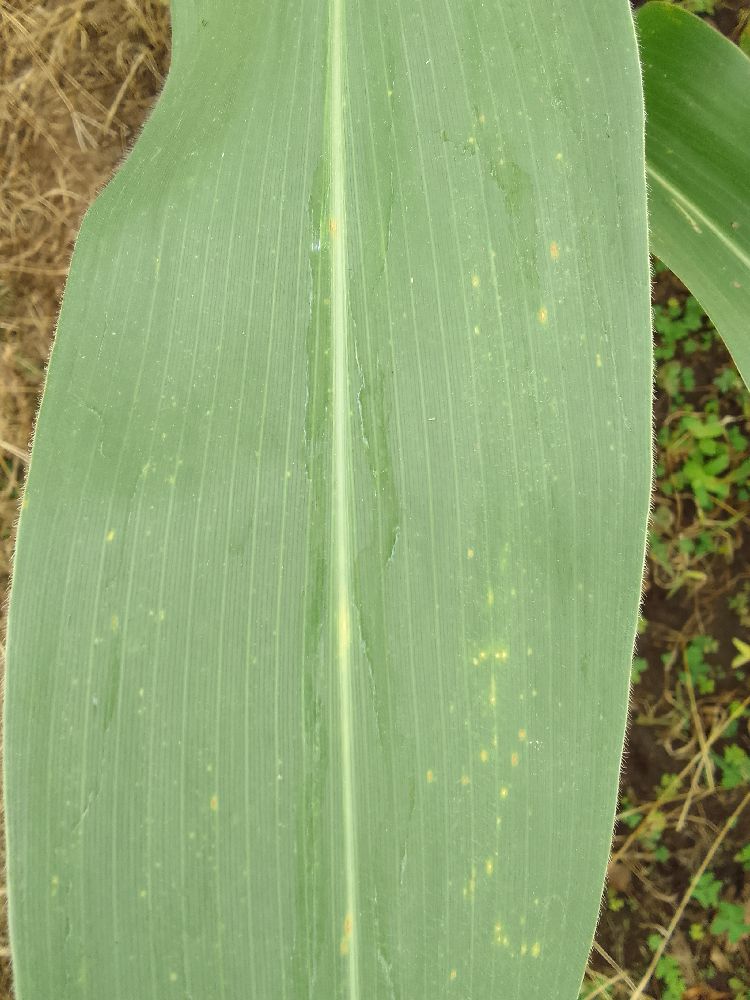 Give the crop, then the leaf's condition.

maize, healthy
